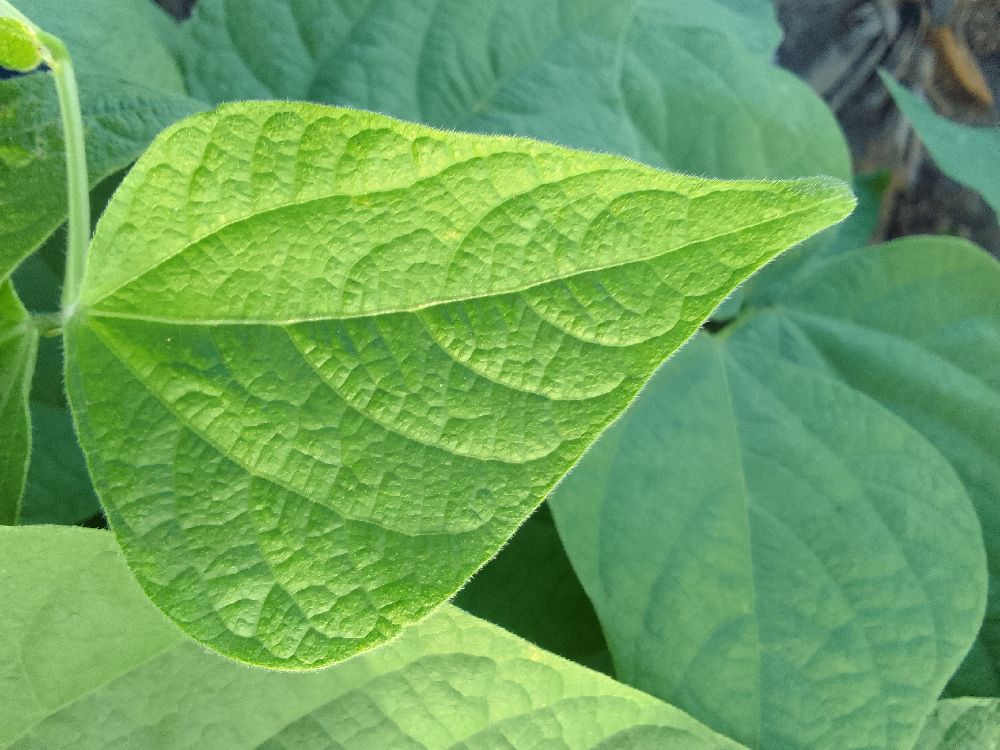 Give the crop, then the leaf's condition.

common bean, healthy
